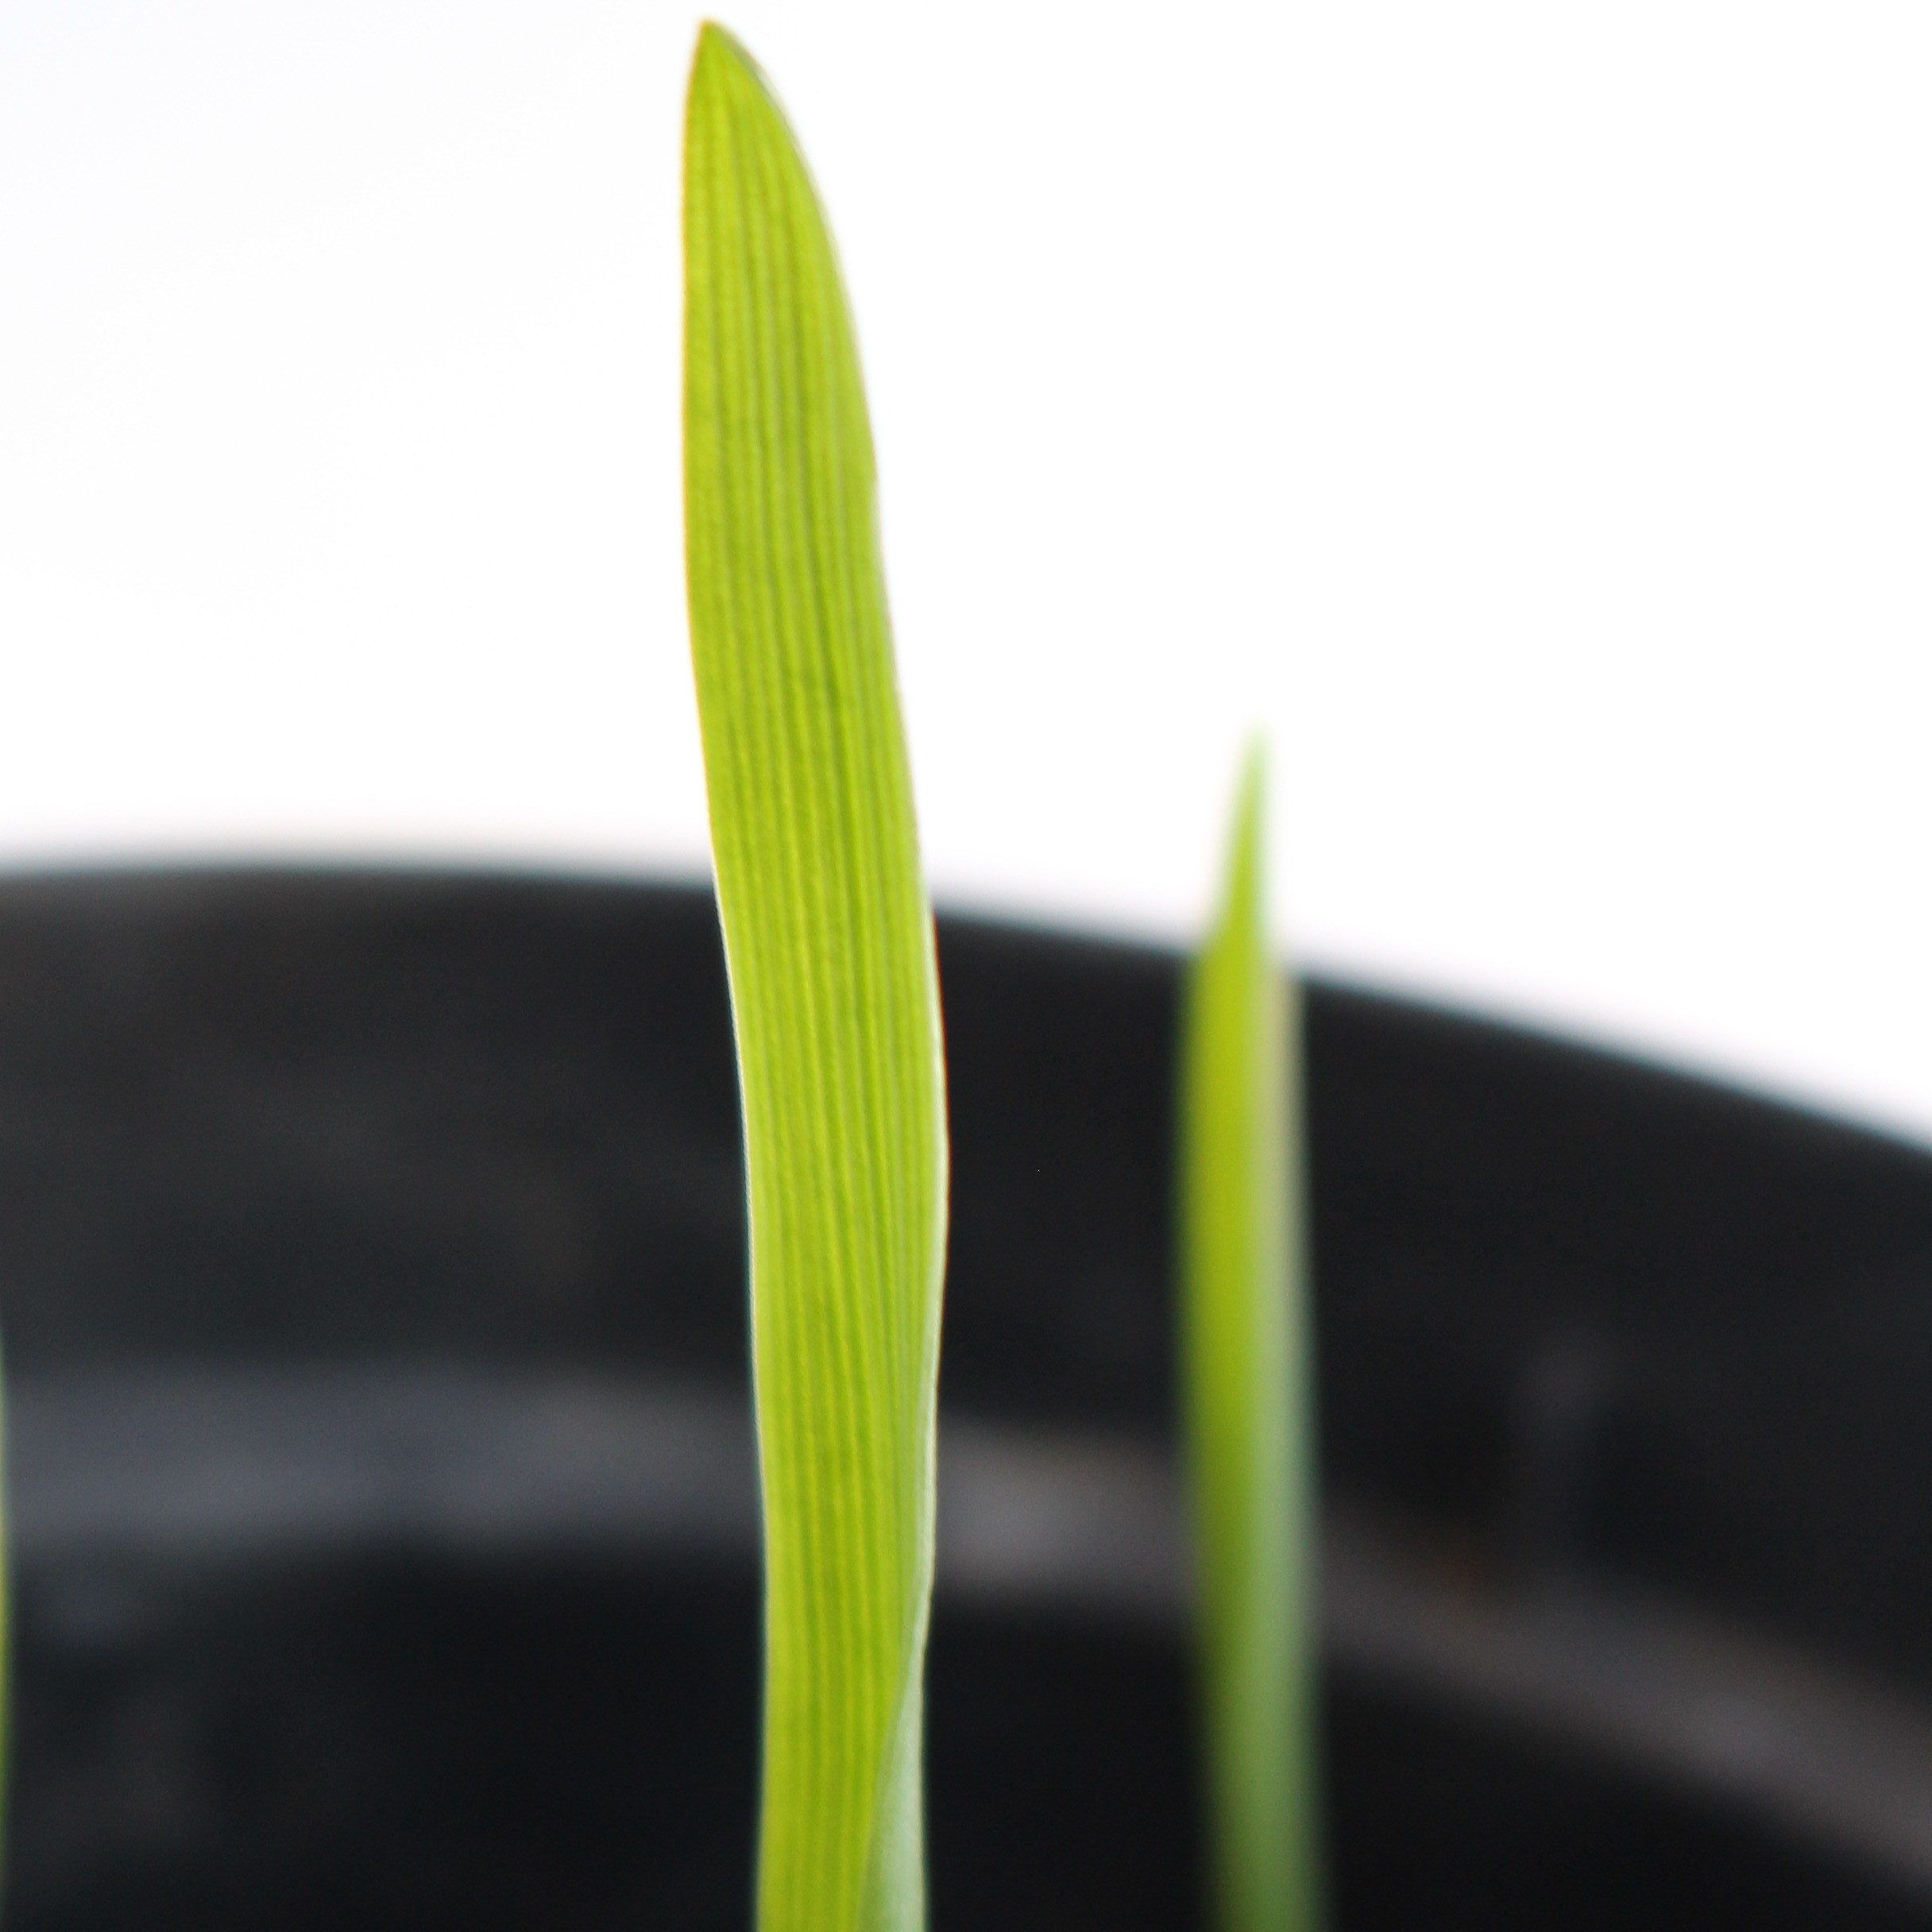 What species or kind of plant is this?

Avena sterilis
